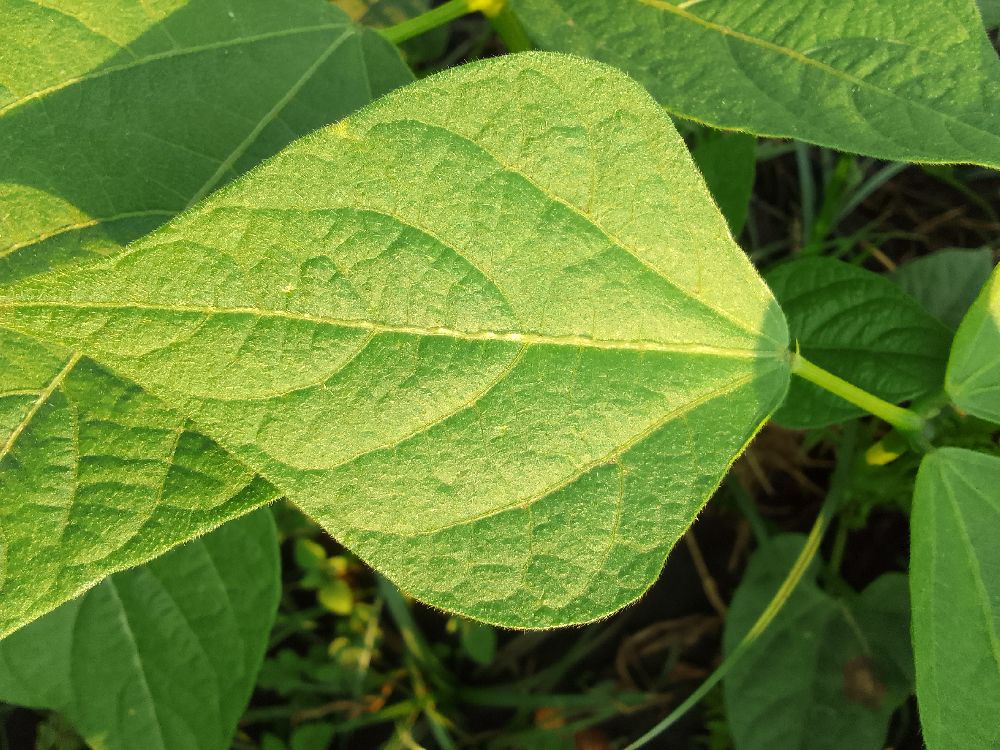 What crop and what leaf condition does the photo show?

common bean, healthy
